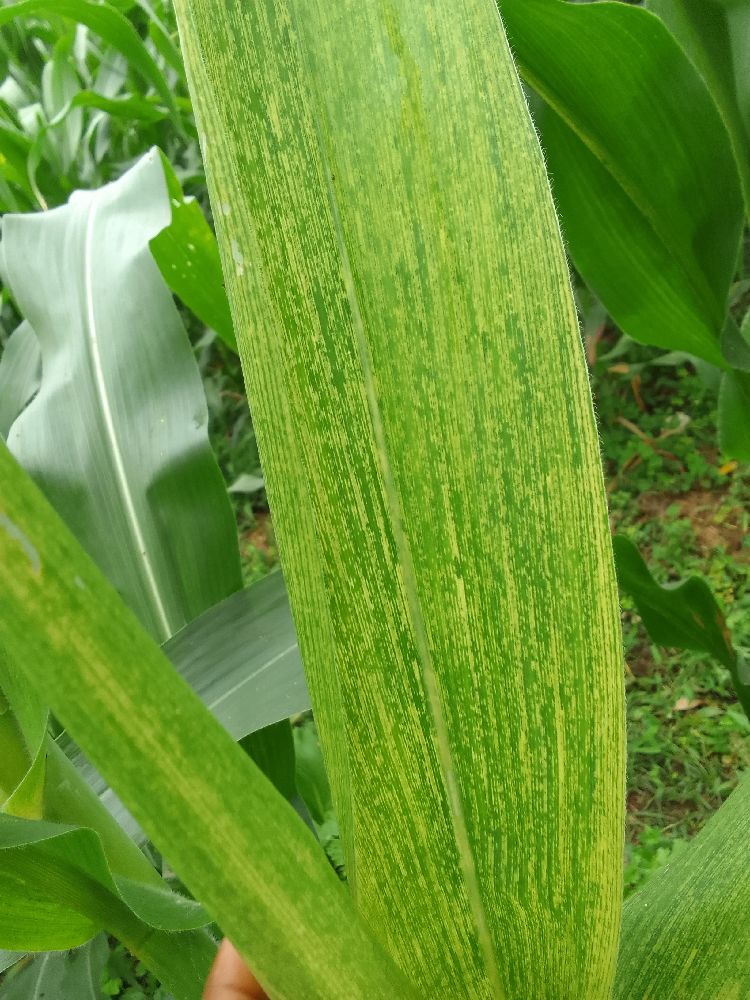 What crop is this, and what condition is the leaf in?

maize, maize lethal necrosis
